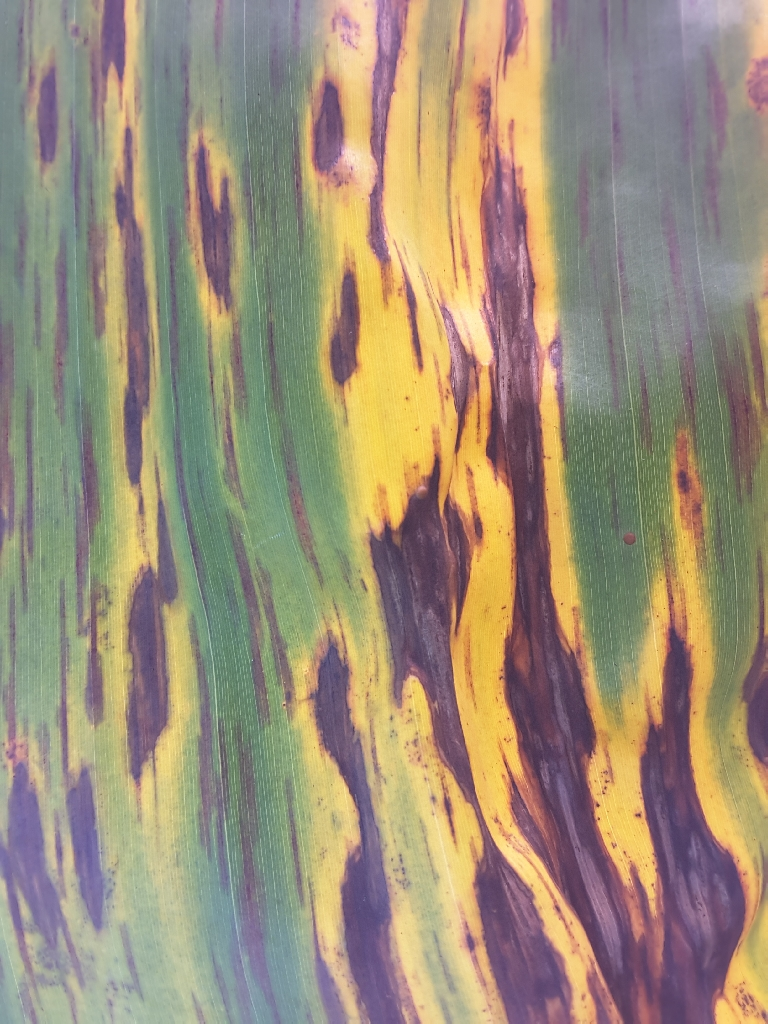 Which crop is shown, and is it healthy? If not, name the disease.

banana, black sigatoka
